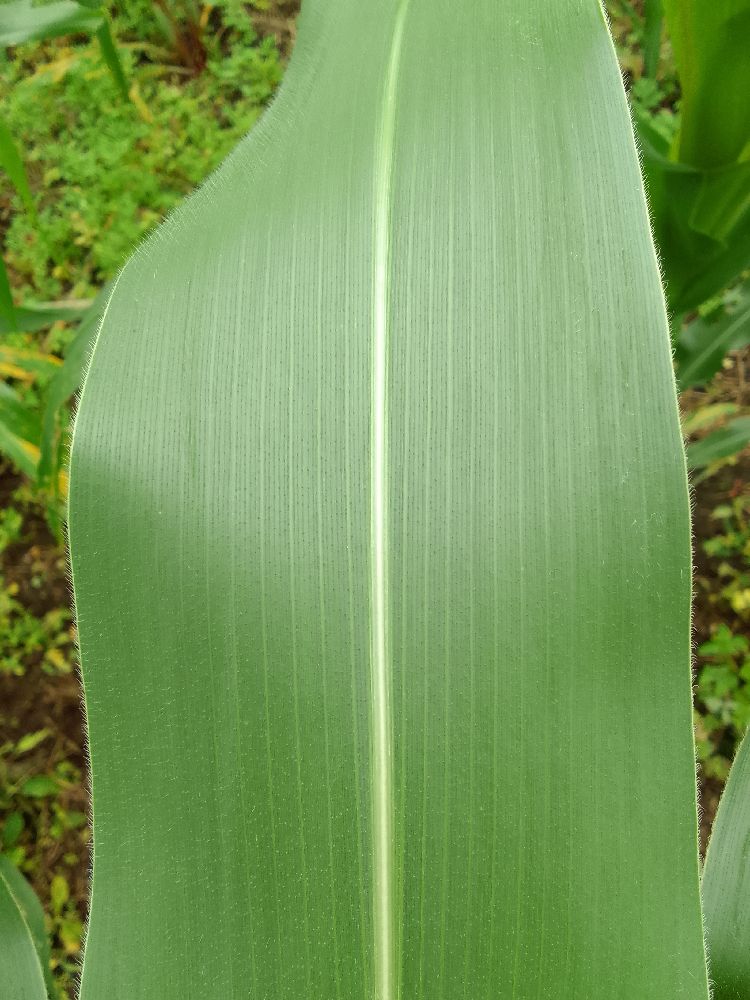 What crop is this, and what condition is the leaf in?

maize, healthy
